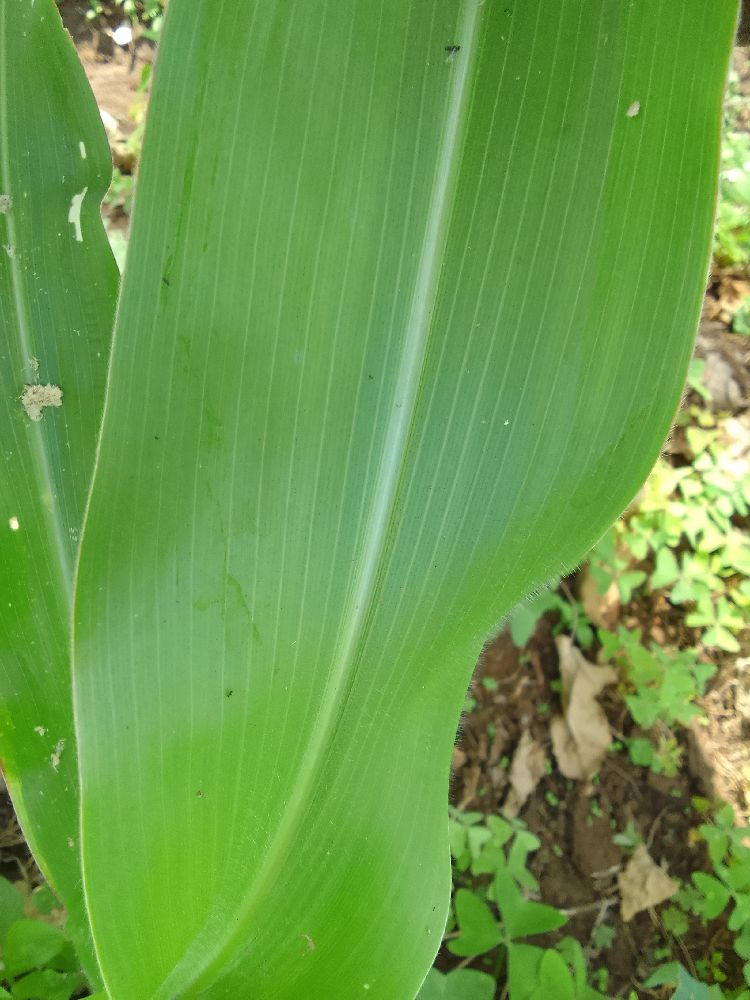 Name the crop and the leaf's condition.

maize, healthy
